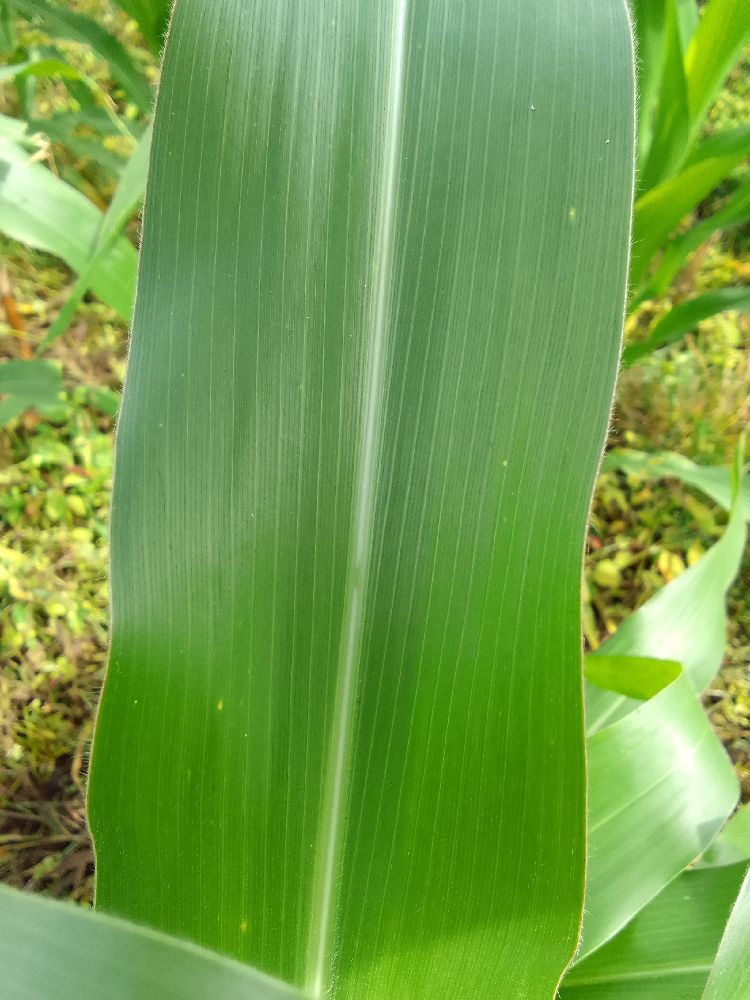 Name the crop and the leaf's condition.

maize, healthy
